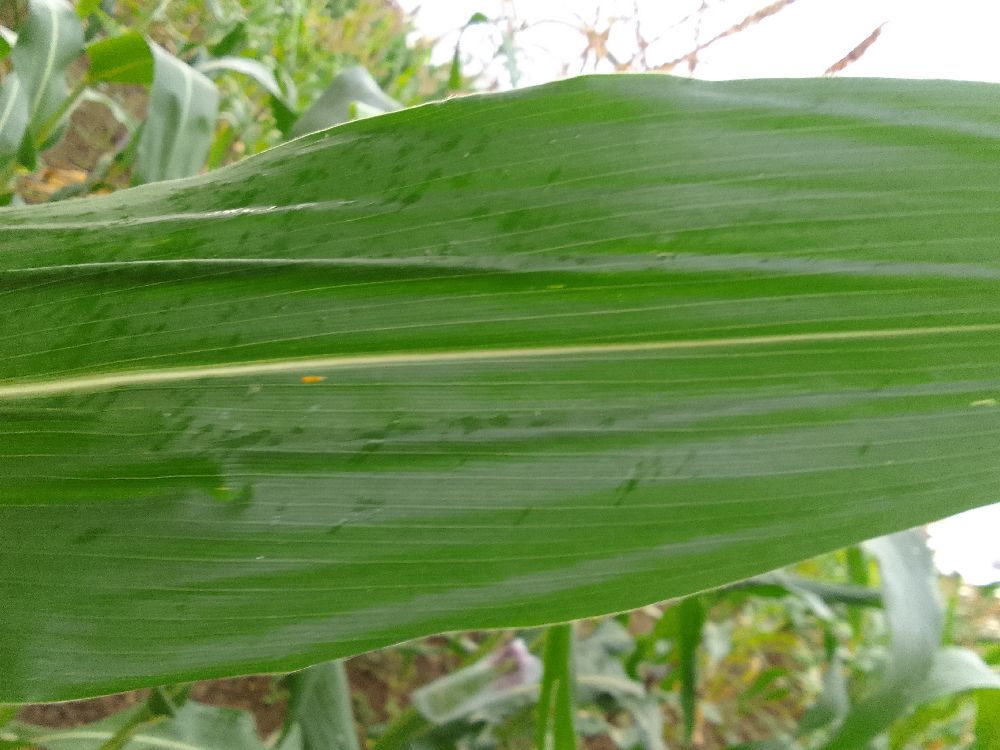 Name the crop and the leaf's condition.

maize, healthy
